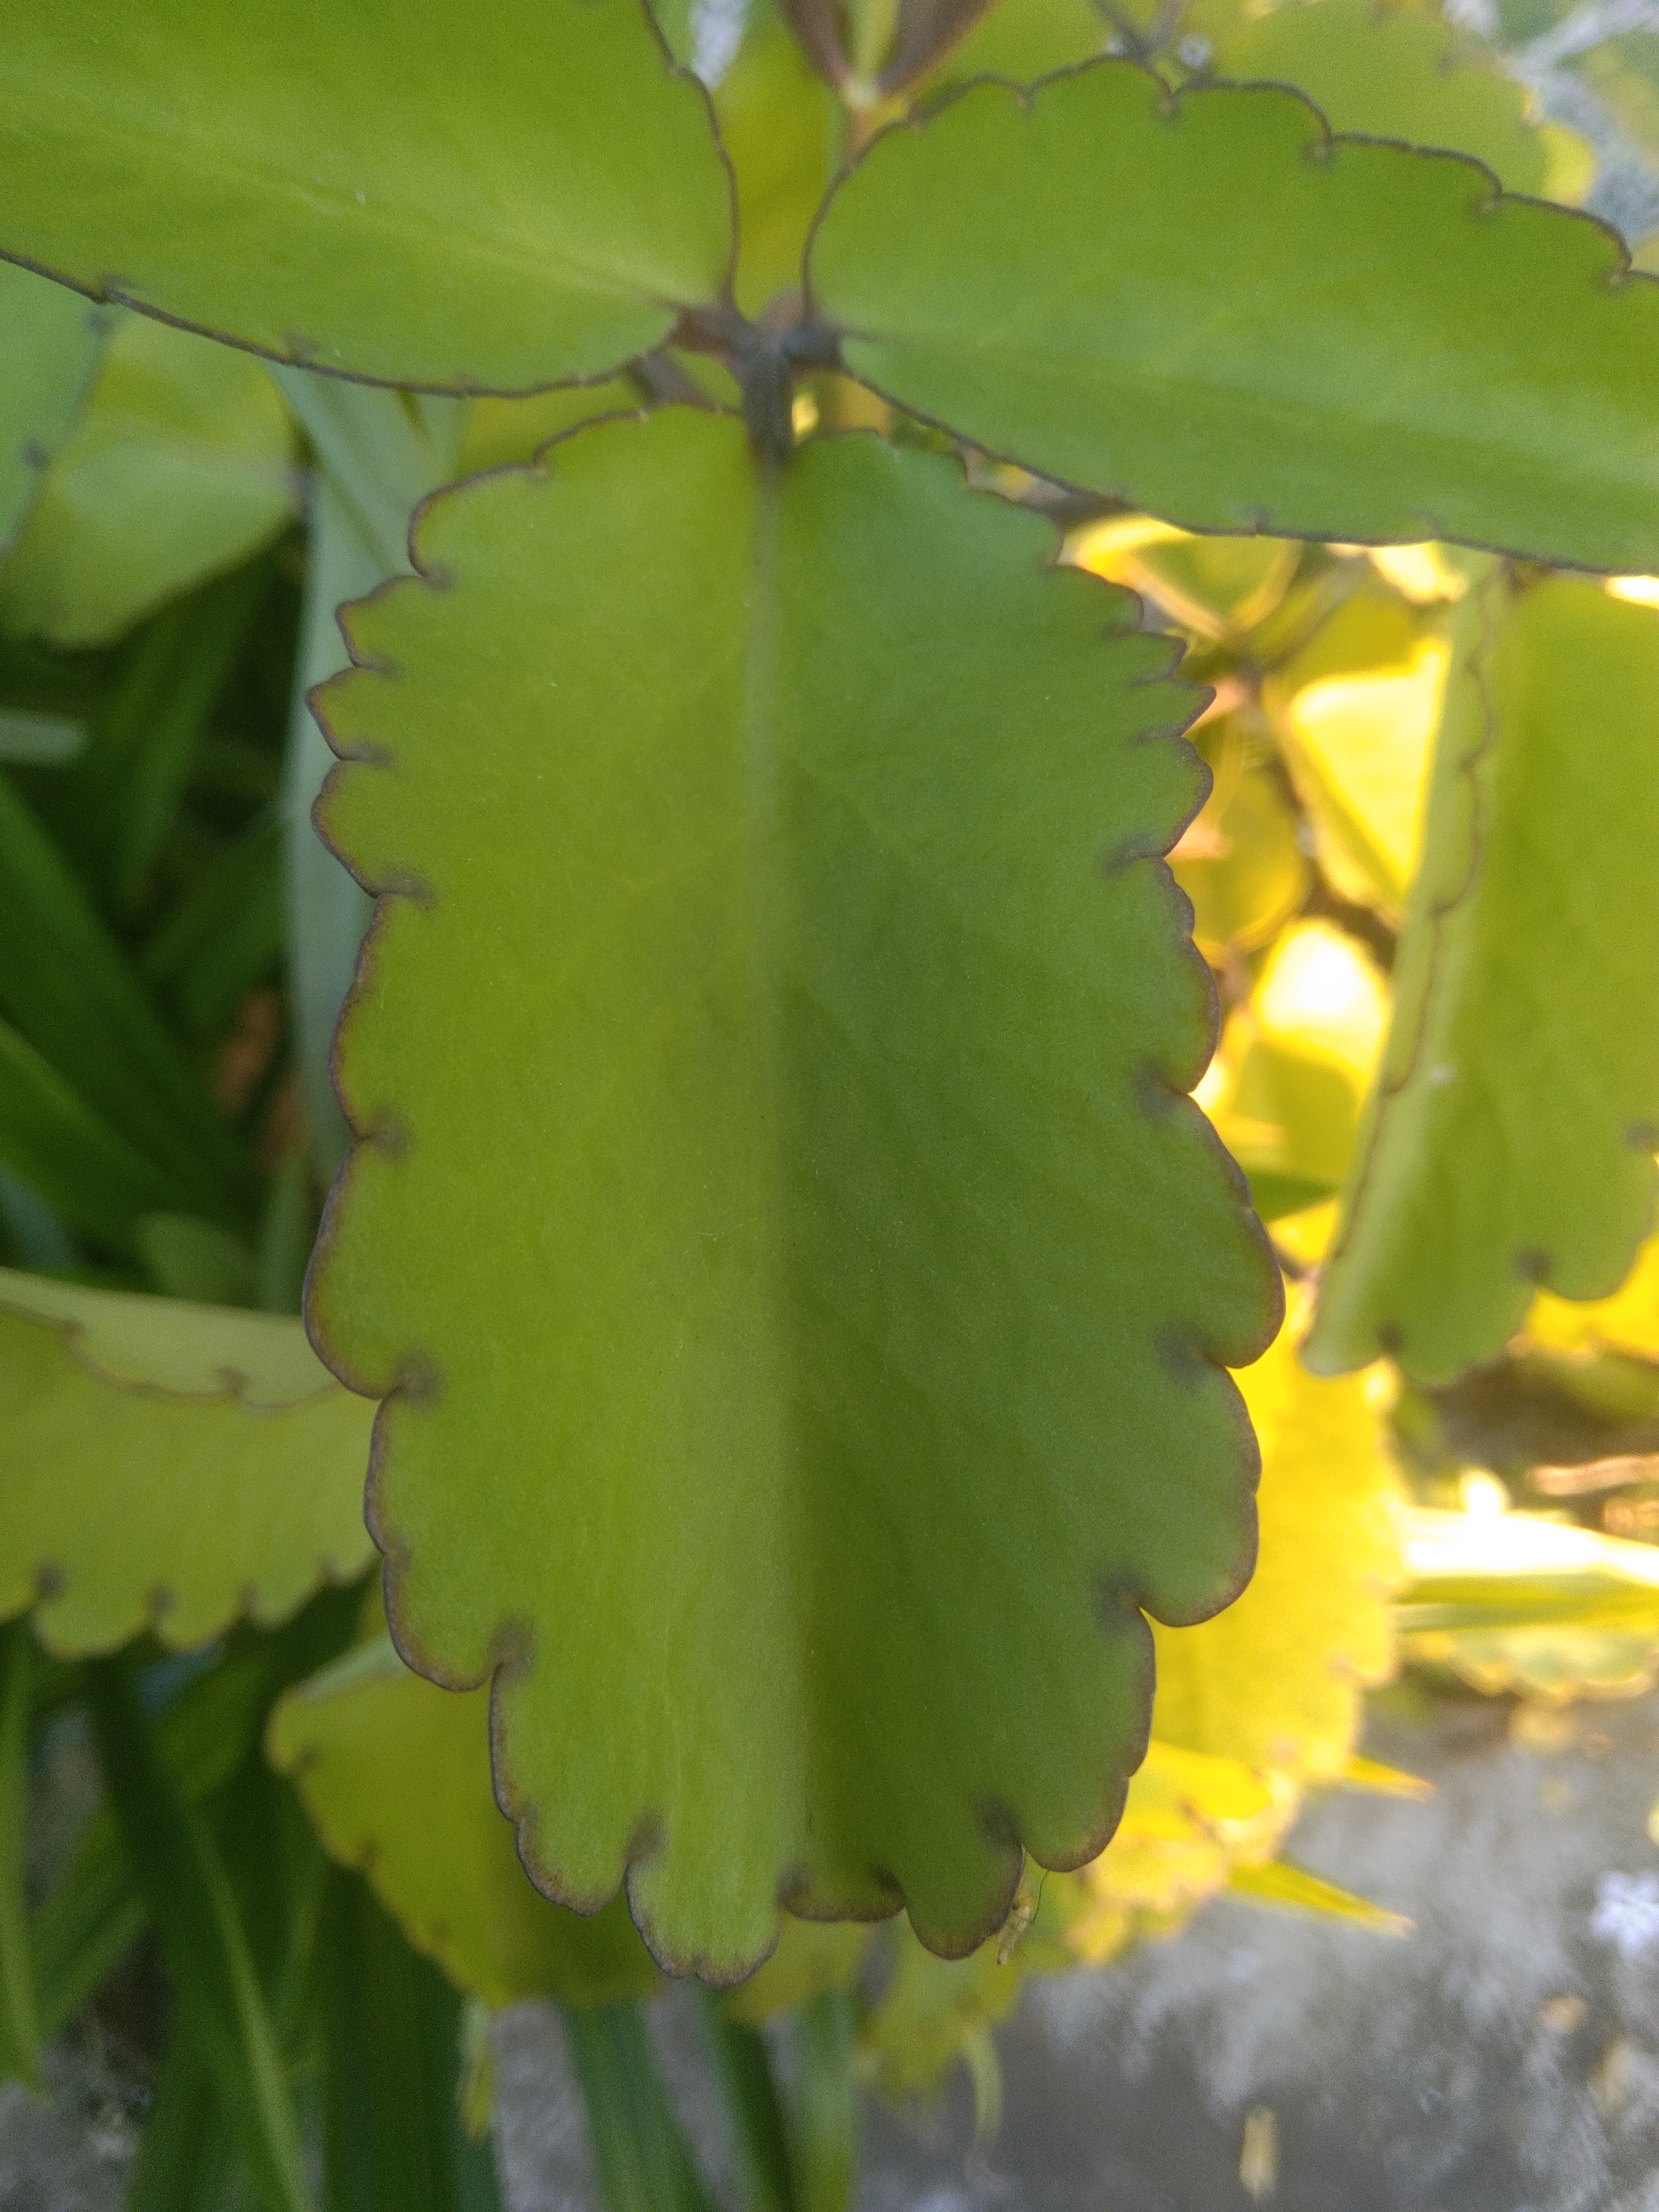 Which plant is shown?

pathorkuci
